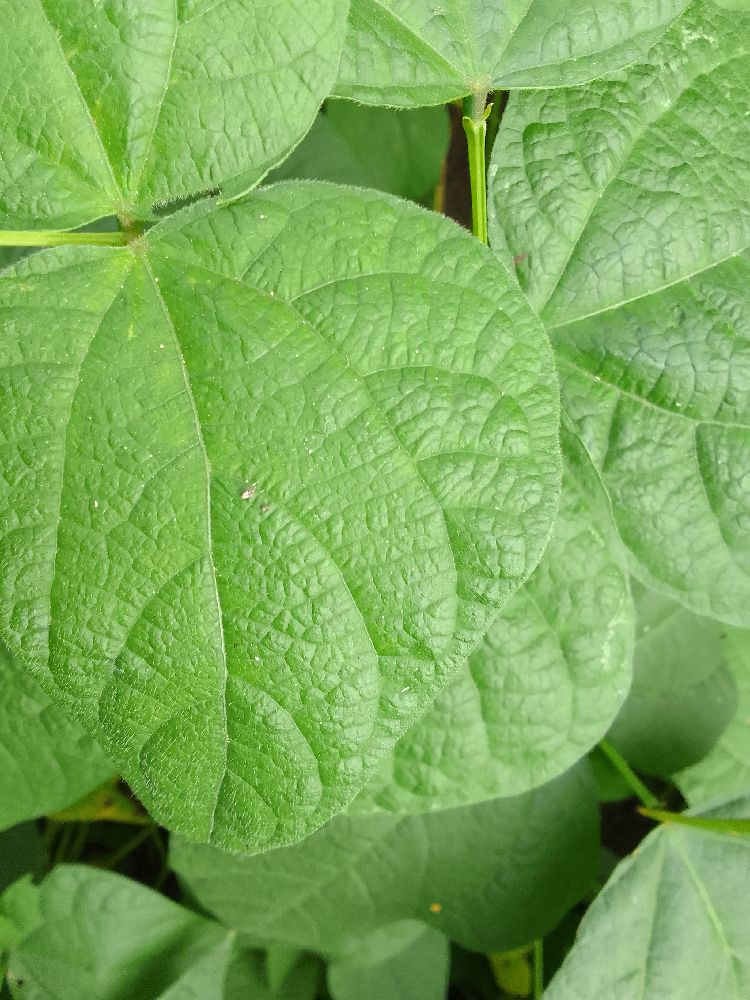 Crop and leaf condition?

common bean, healthy
